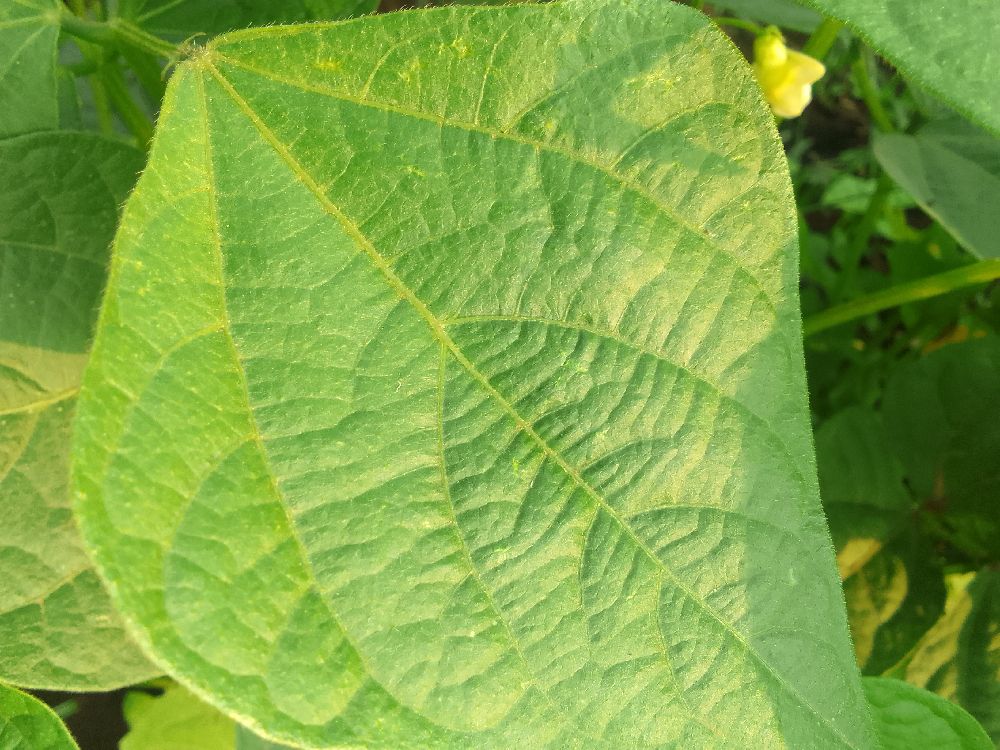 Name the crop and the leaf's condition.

common bean, healthy
